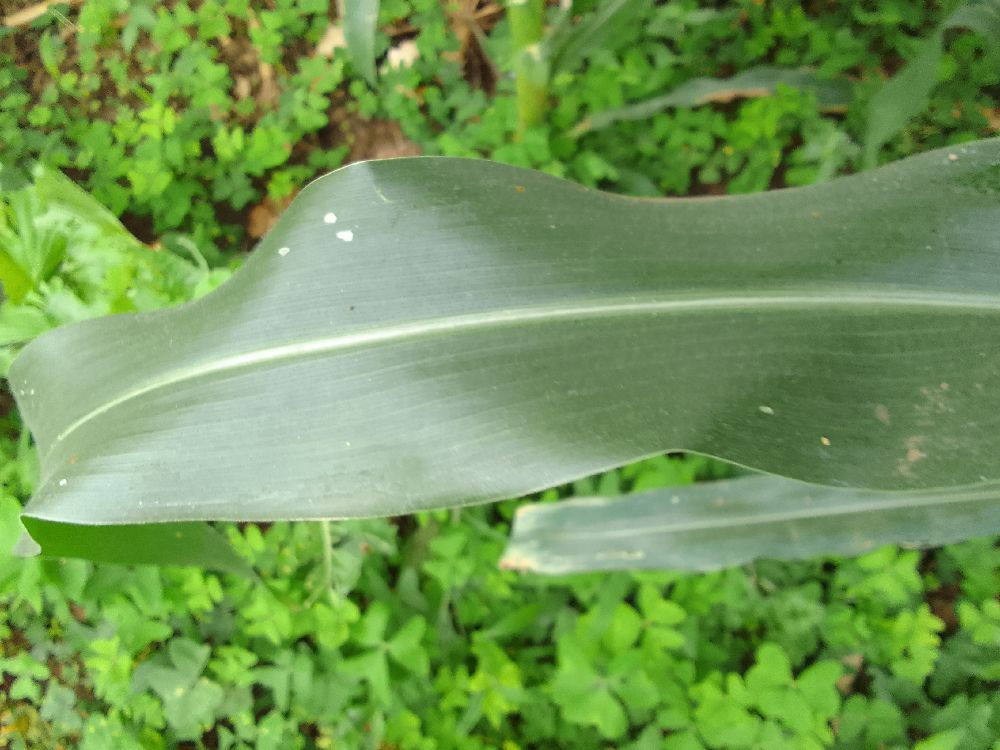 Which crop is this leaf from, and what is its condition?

maize, healthy
